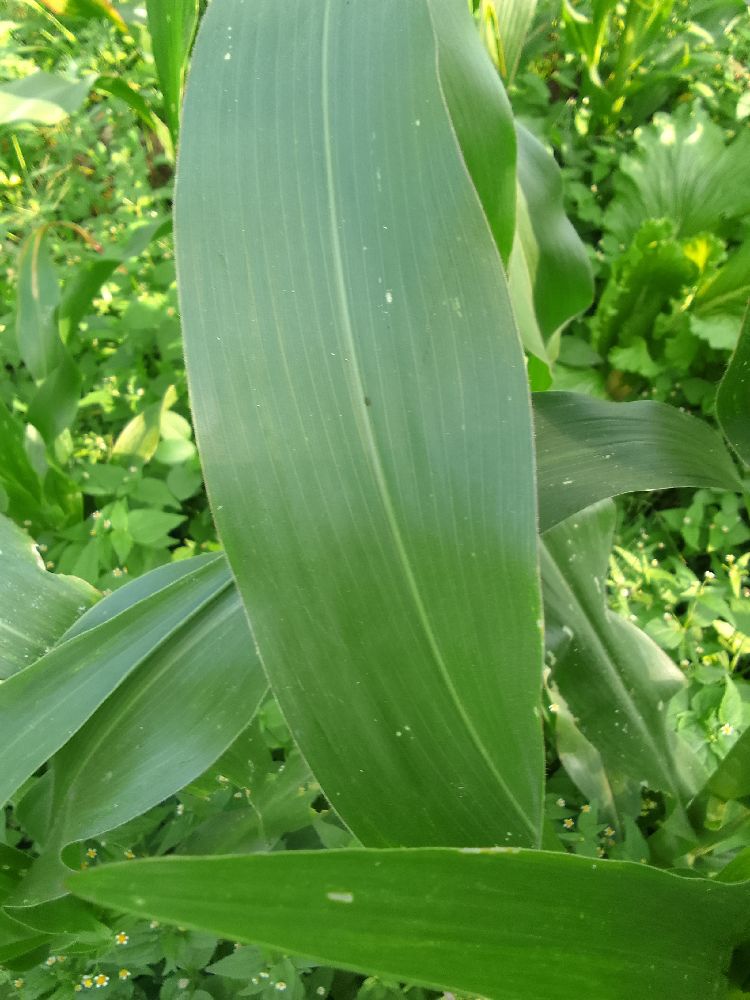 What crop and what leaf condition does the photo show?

maize, healthy
